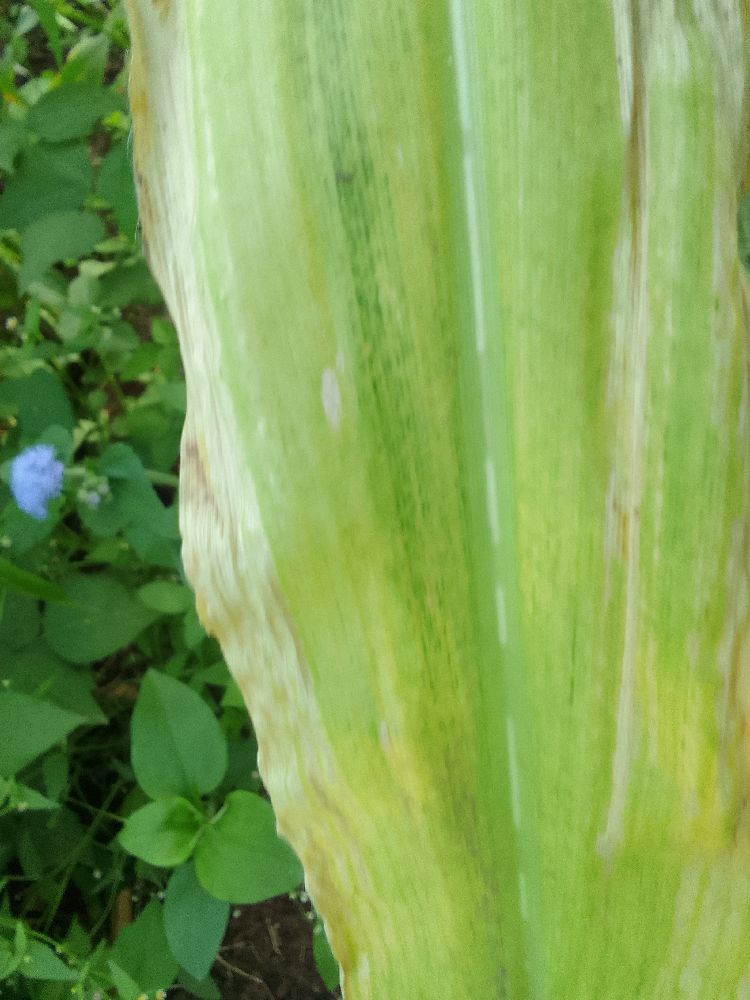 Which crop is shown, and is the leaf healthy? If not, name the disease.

maize, maize lethal necrosis
